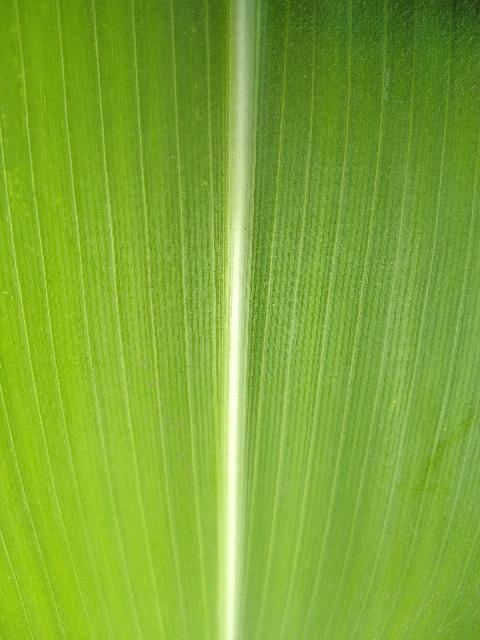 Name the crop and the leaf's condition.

maize, healthy
